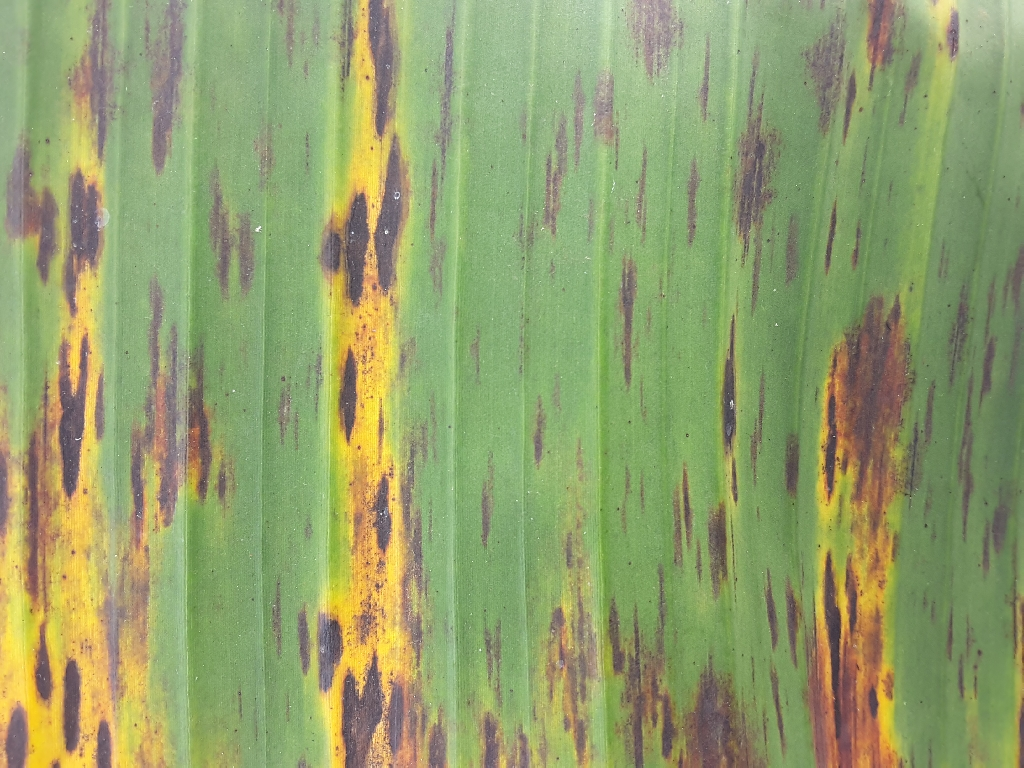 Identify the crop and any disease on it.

banana, black sigatoka
